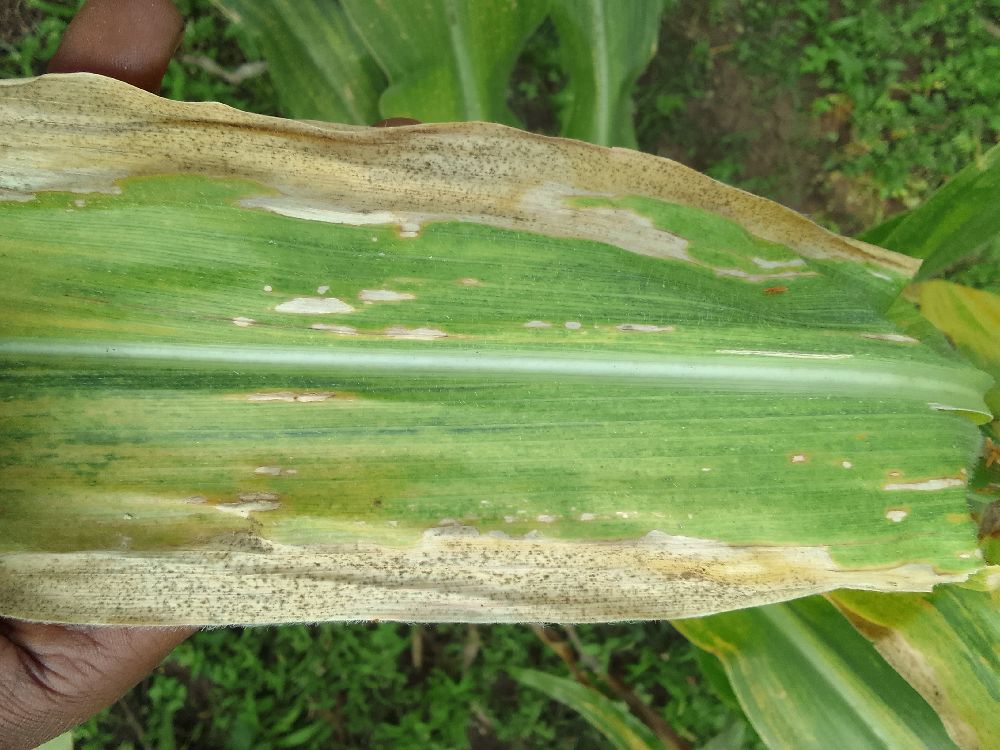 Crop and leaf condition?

maize, maize lethal necrosis
